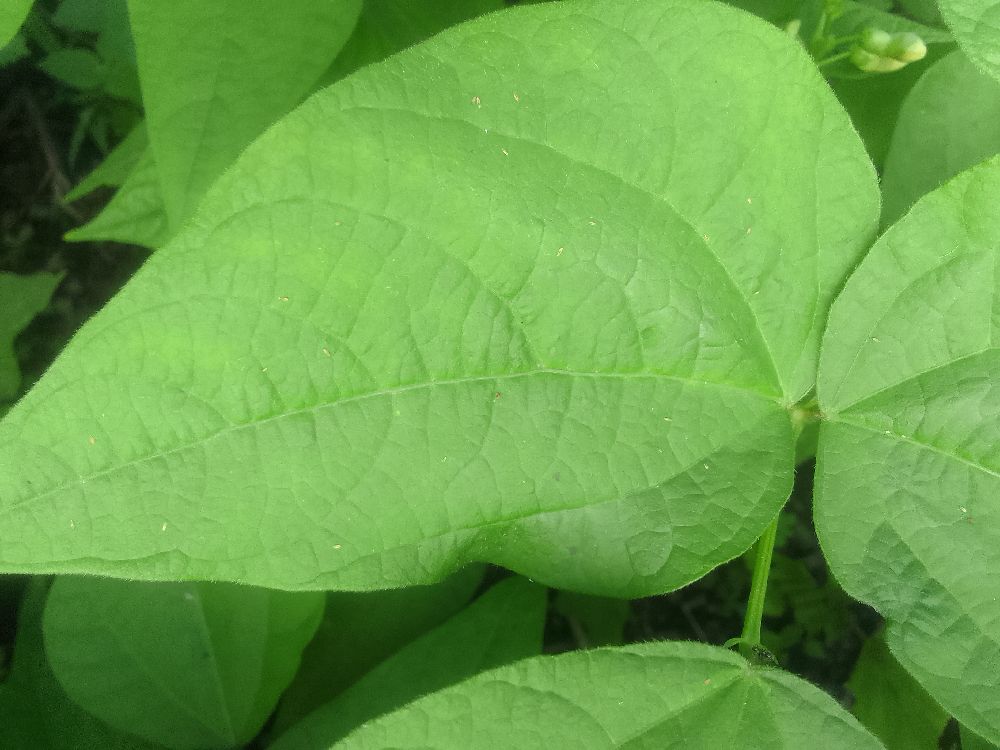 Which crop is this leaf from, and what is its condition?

common bean, healthy
